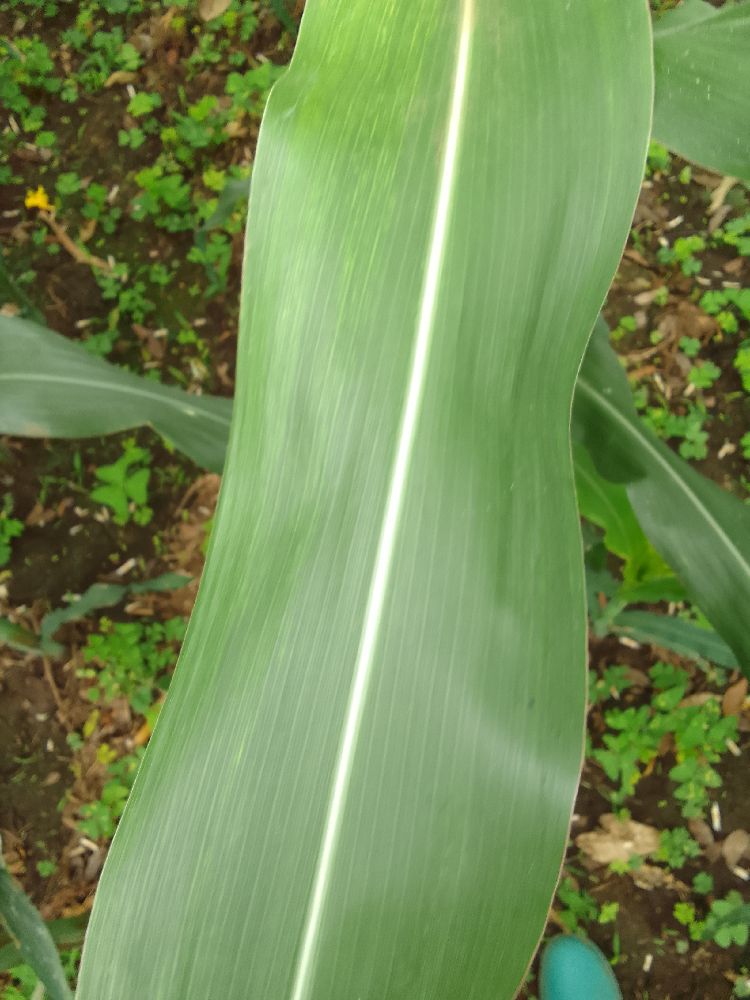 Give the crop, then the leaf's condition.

maize, healthy
